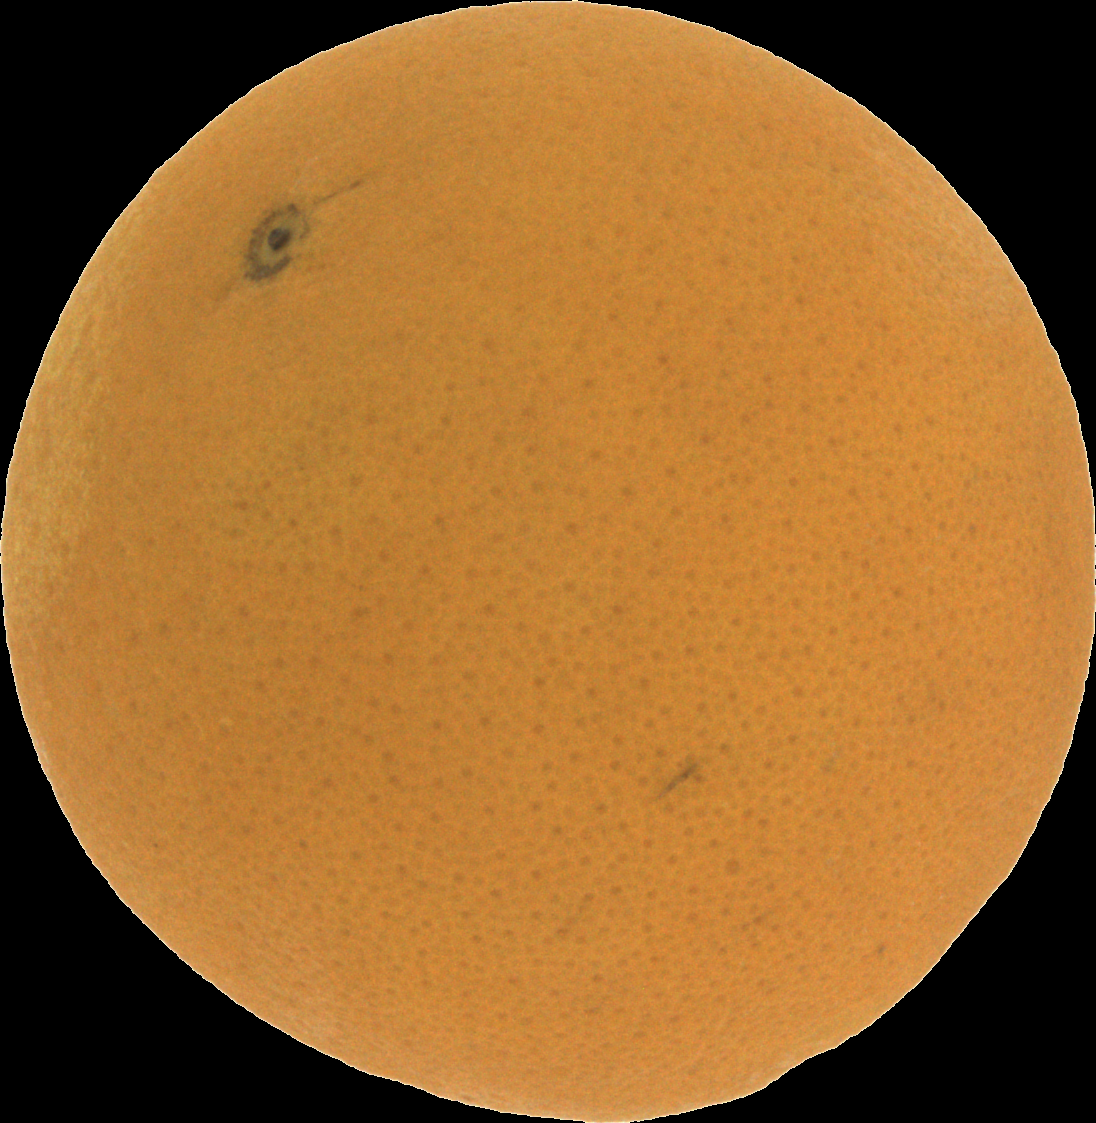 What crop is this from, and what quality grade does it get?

orange, good
